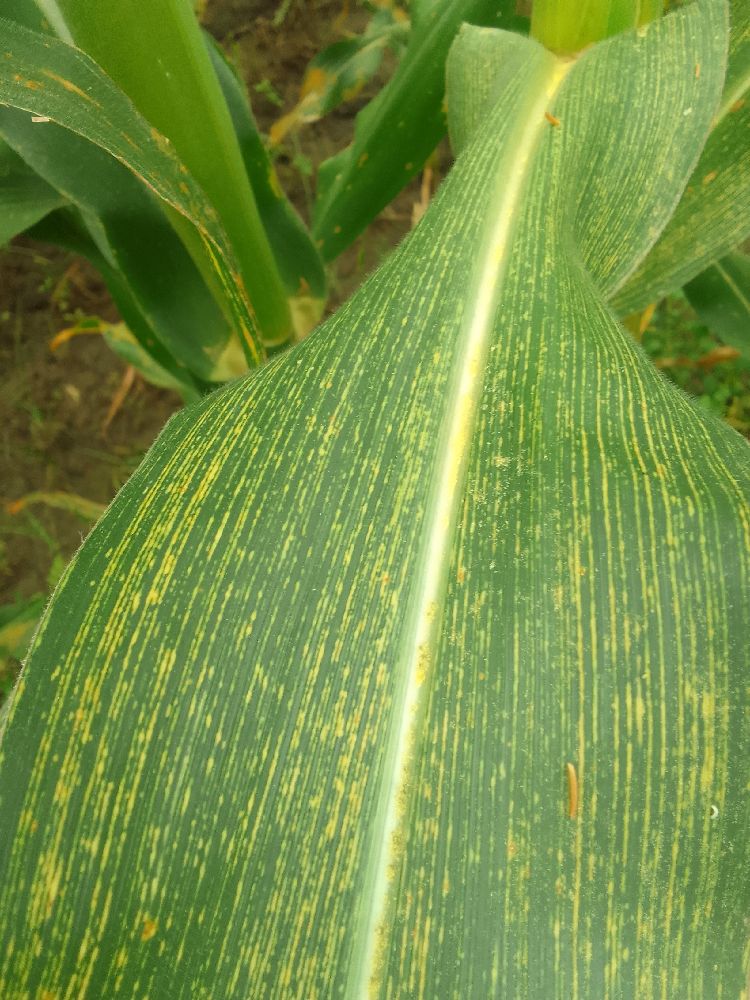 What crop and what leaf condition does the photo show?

maize, maize streak virus
